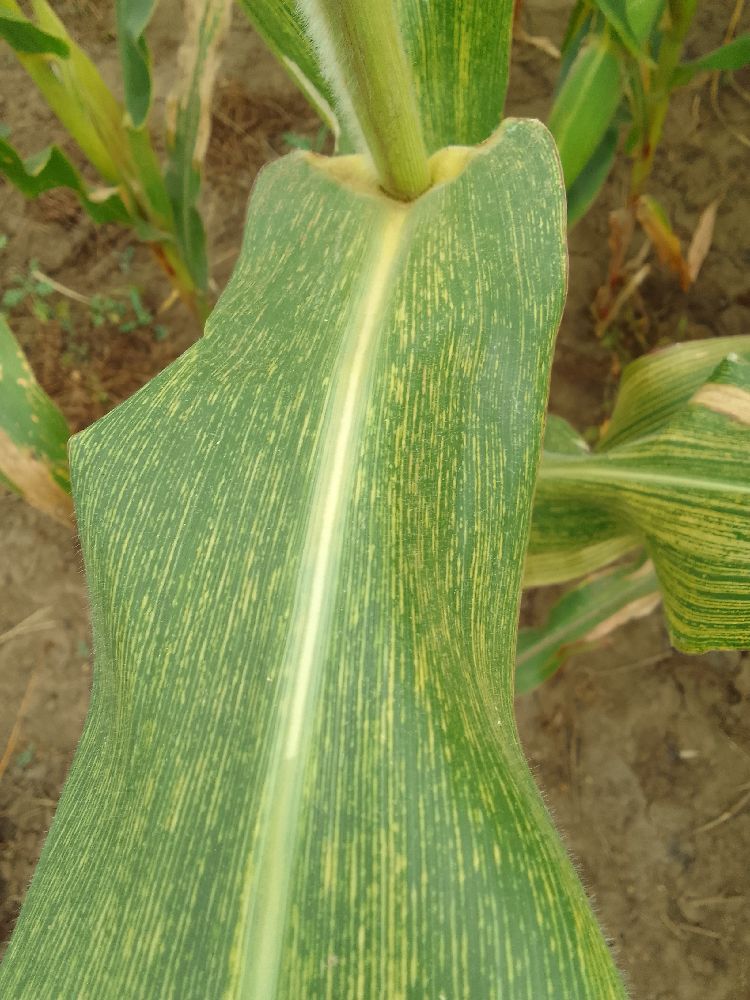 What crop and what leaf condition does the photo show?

maize, maize streak virus
